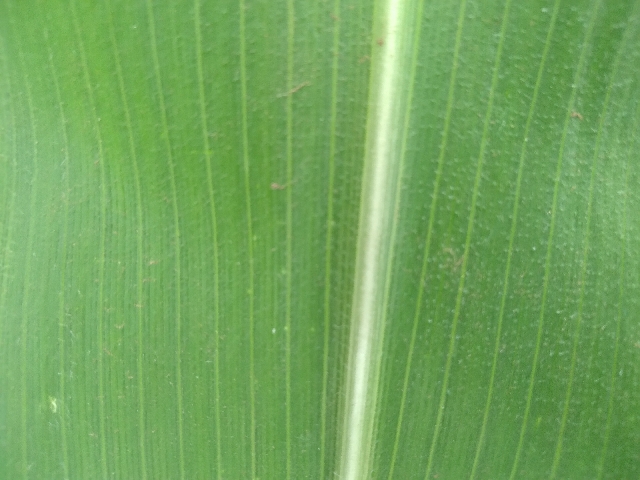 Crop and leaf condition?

maize, healthy
